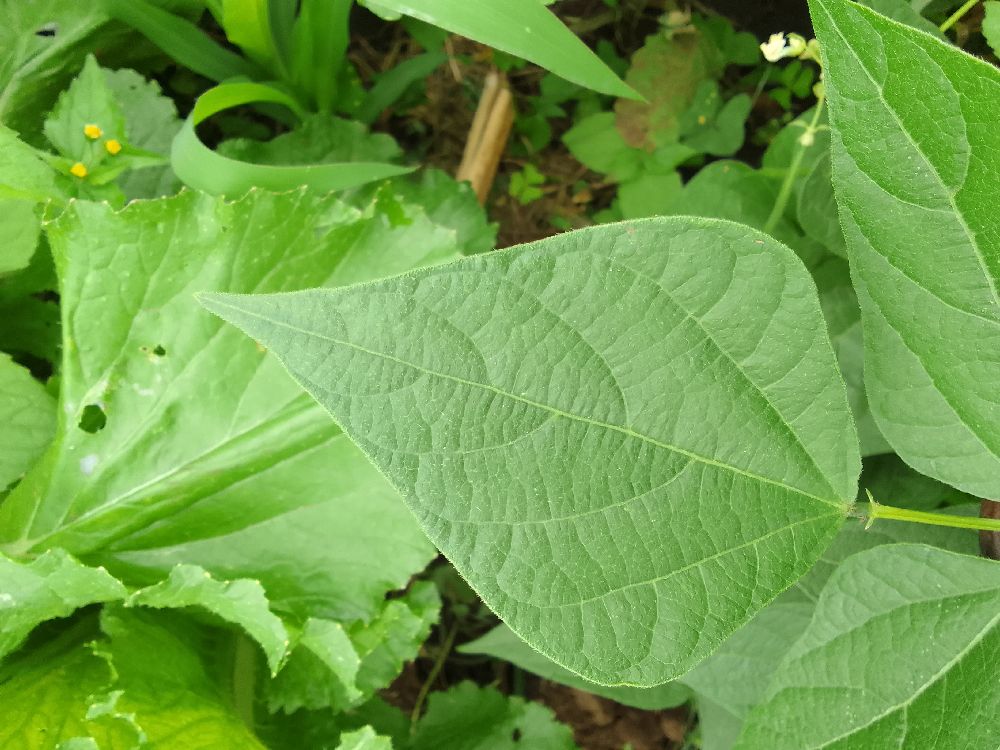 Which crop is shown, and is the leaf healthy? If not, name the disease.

common bean, healthy
